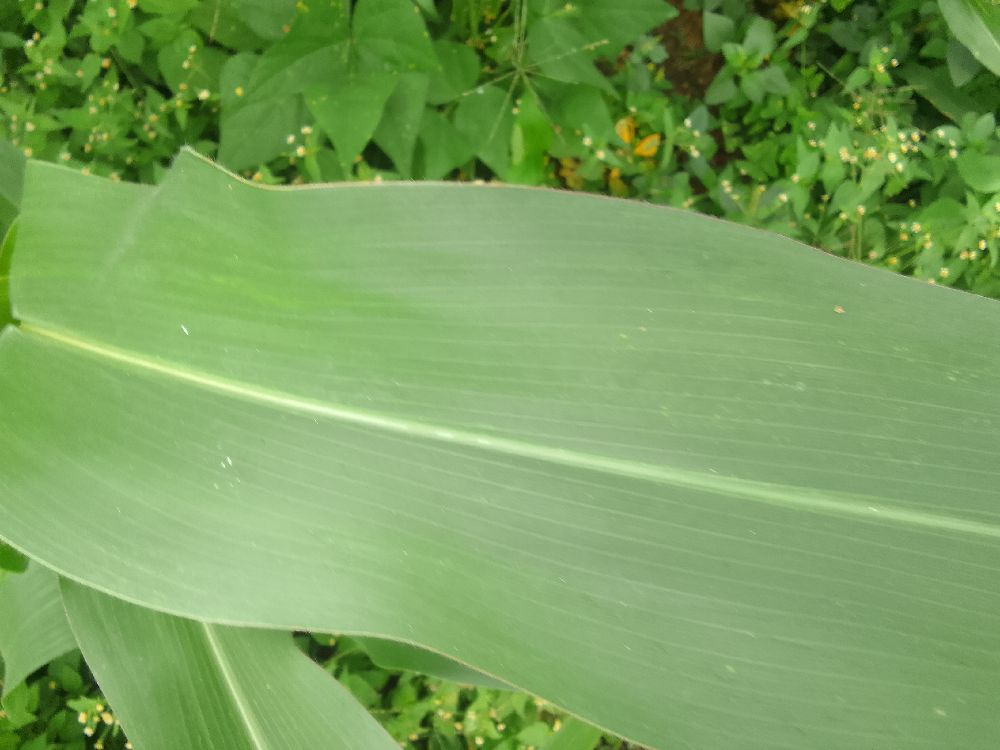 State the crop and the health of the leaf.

maize, healthy
